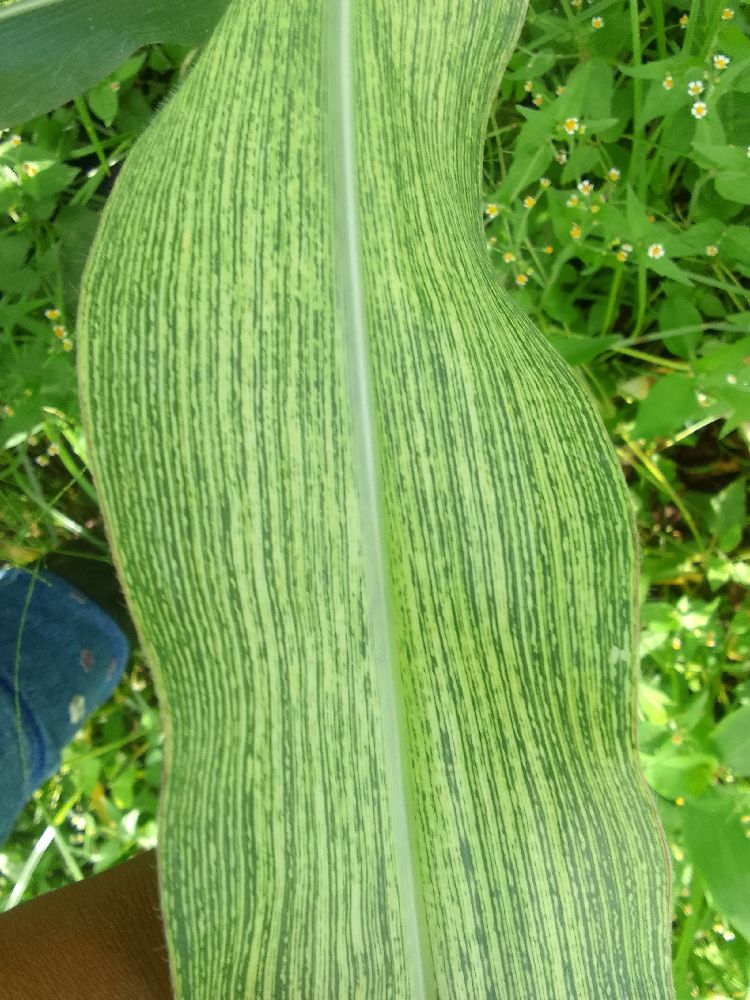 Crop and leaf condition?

maize, maize streak virus
